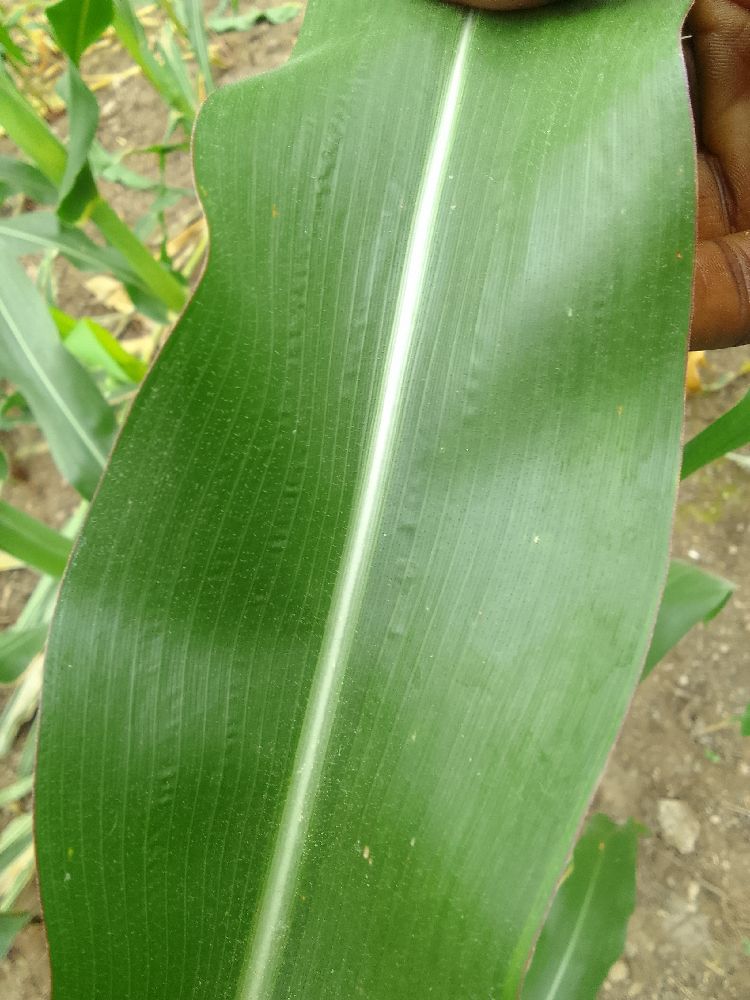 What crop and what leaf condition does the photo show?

maize, healthy
